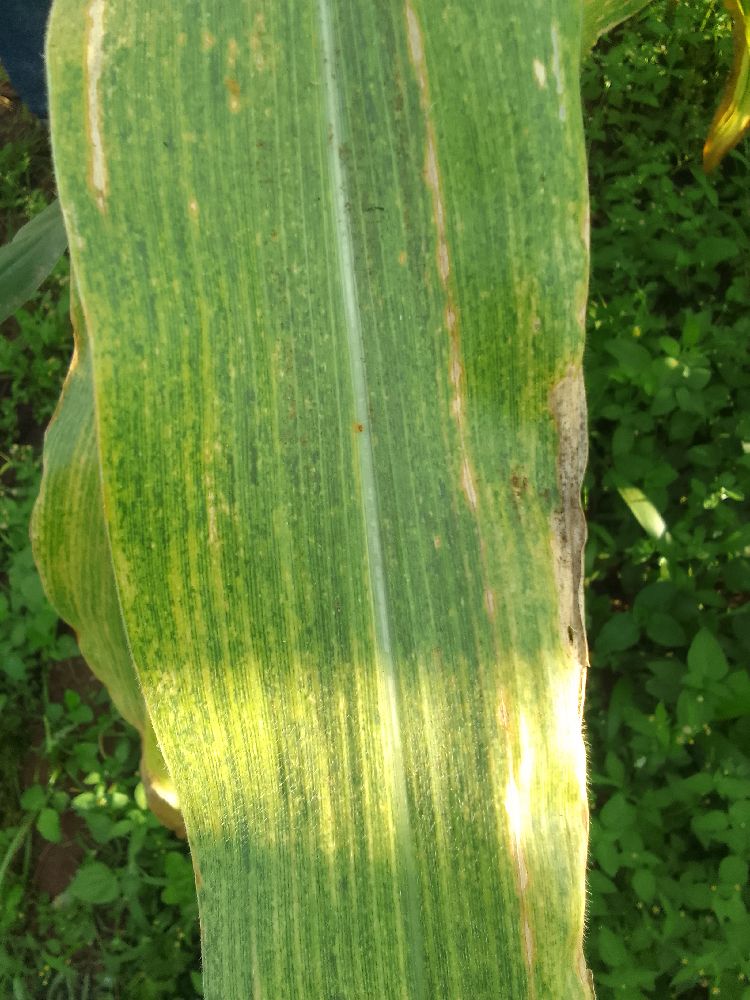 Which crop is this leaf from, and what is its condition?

maize, maize lethal necrosis
